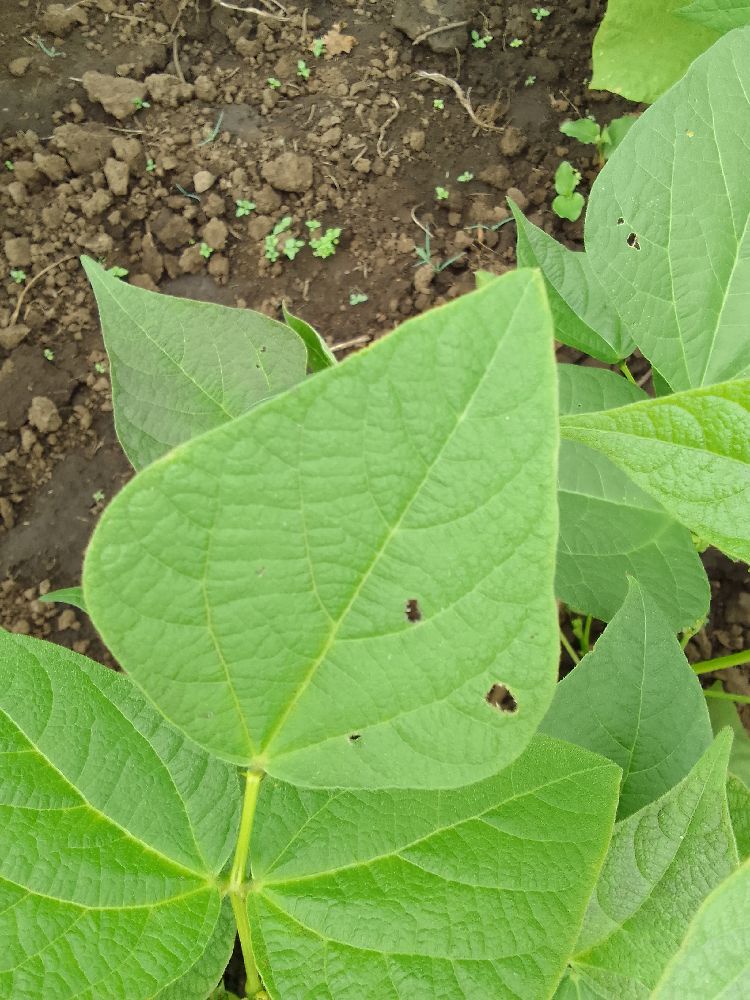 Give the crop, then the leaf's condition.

common bean, healthy
